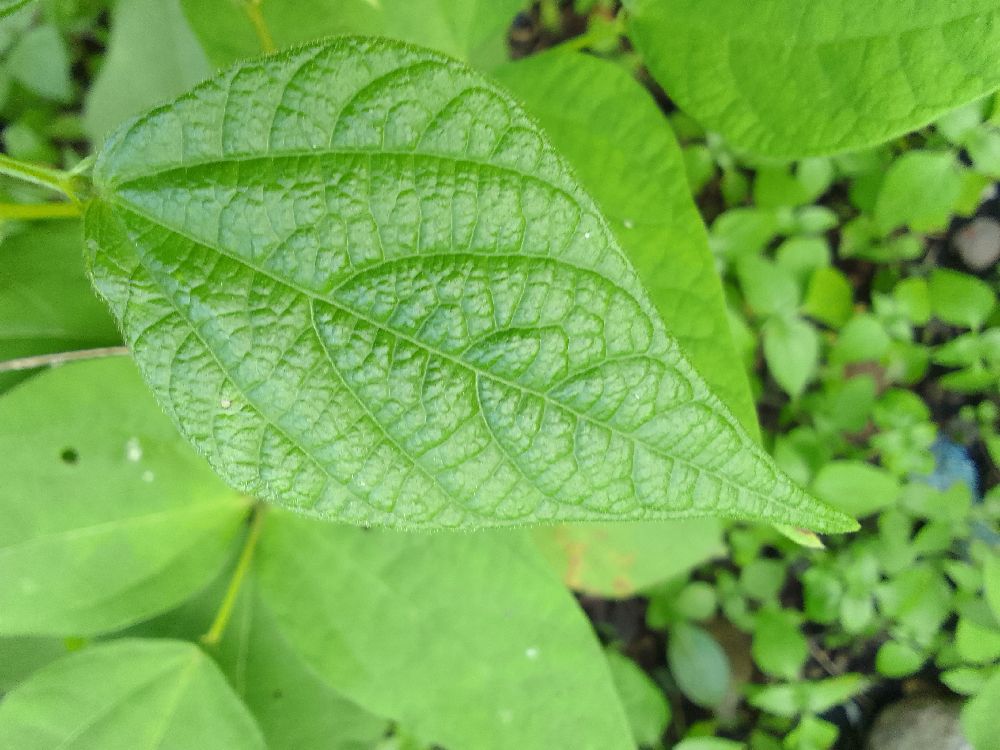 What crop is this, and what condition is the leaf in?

common bean, healthy
